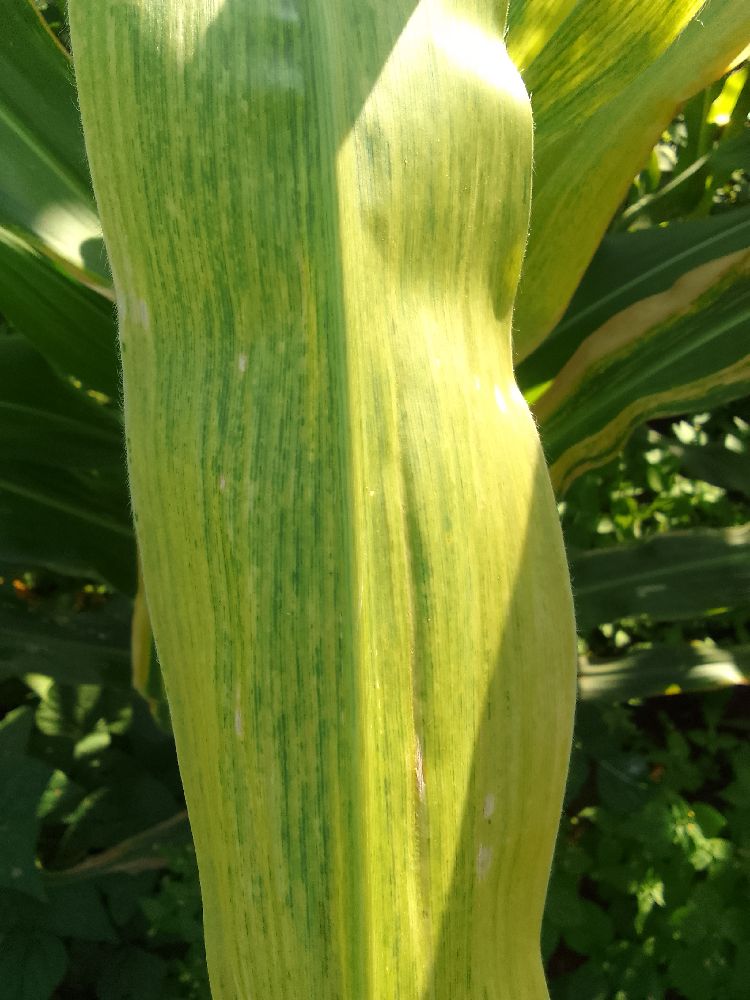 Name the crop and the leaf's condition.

maize, maize lethal necrosis
